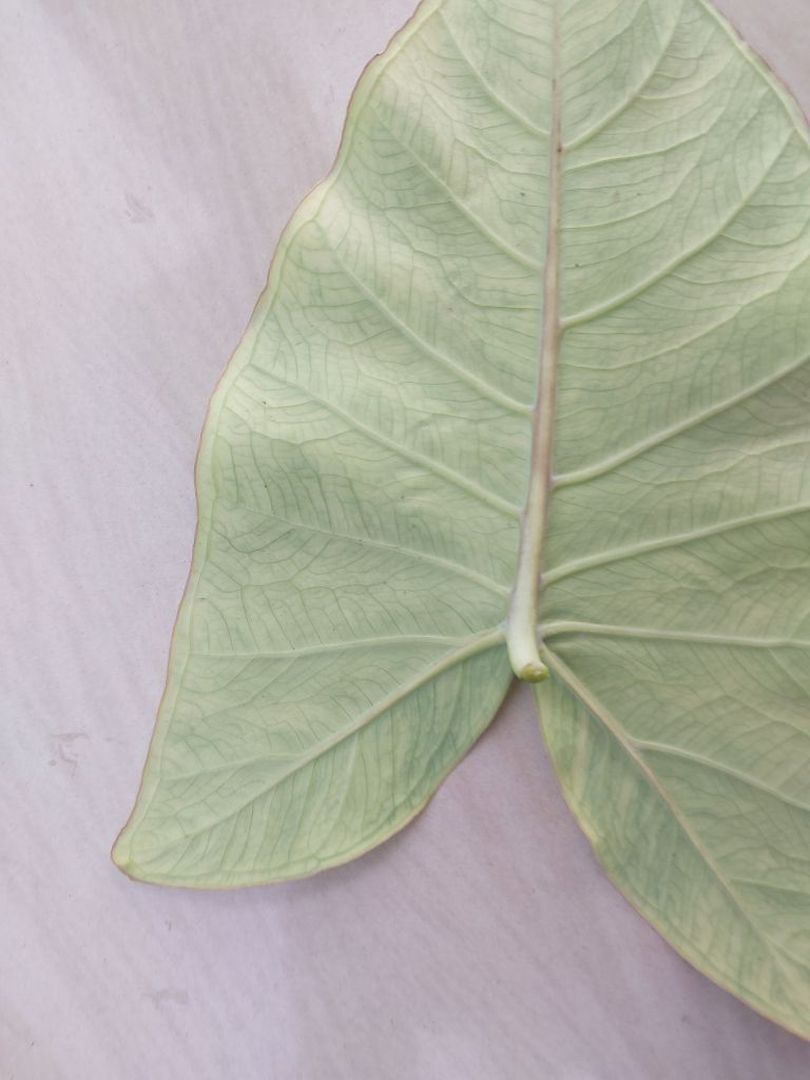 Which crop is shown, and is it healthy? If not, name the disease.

taro, mosaic
